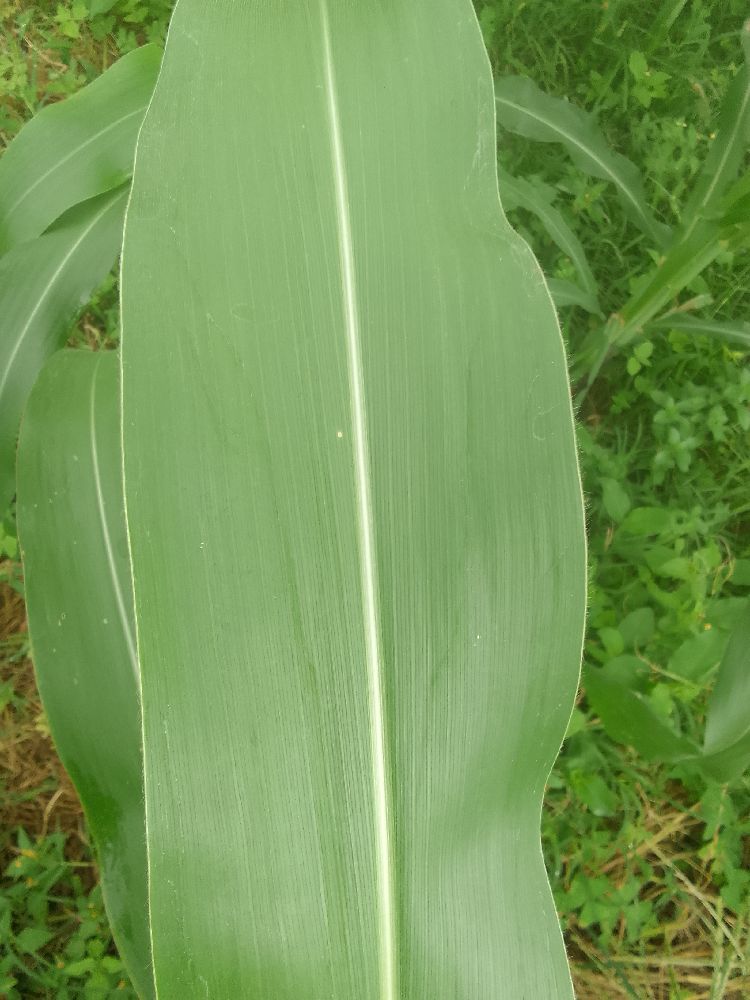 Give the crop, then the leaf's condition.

maize, healthy
